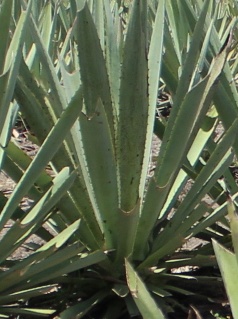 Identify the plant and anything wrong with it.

agave, spotted
